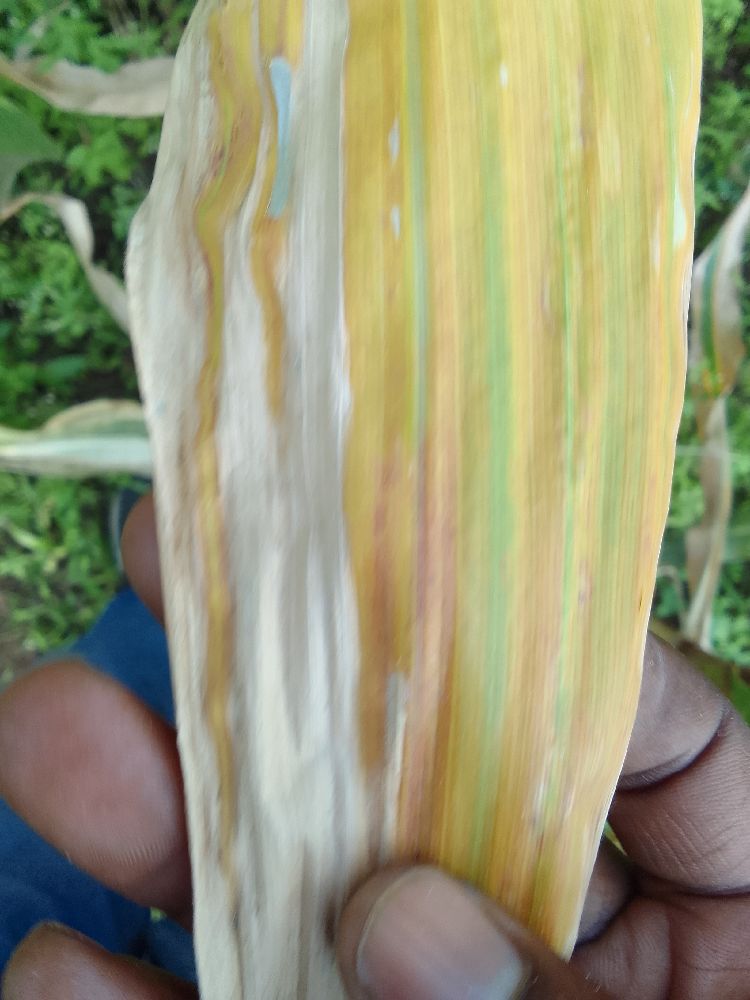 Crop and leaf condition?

maize, maize lethal necrosis
